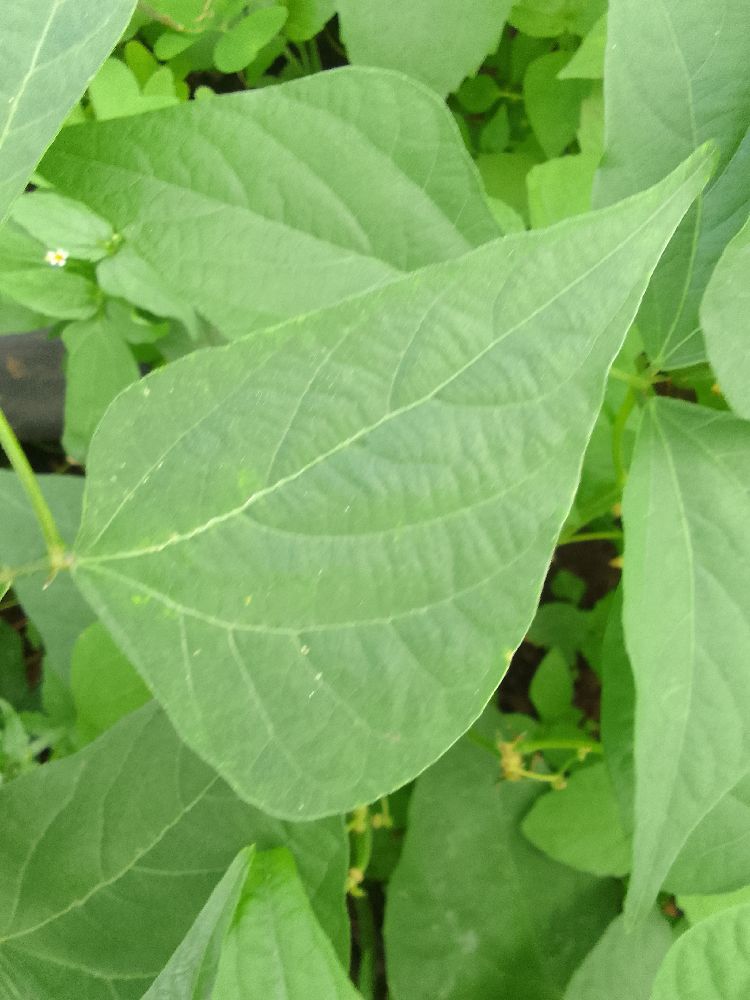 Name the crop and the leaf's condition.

common bean, healthy
